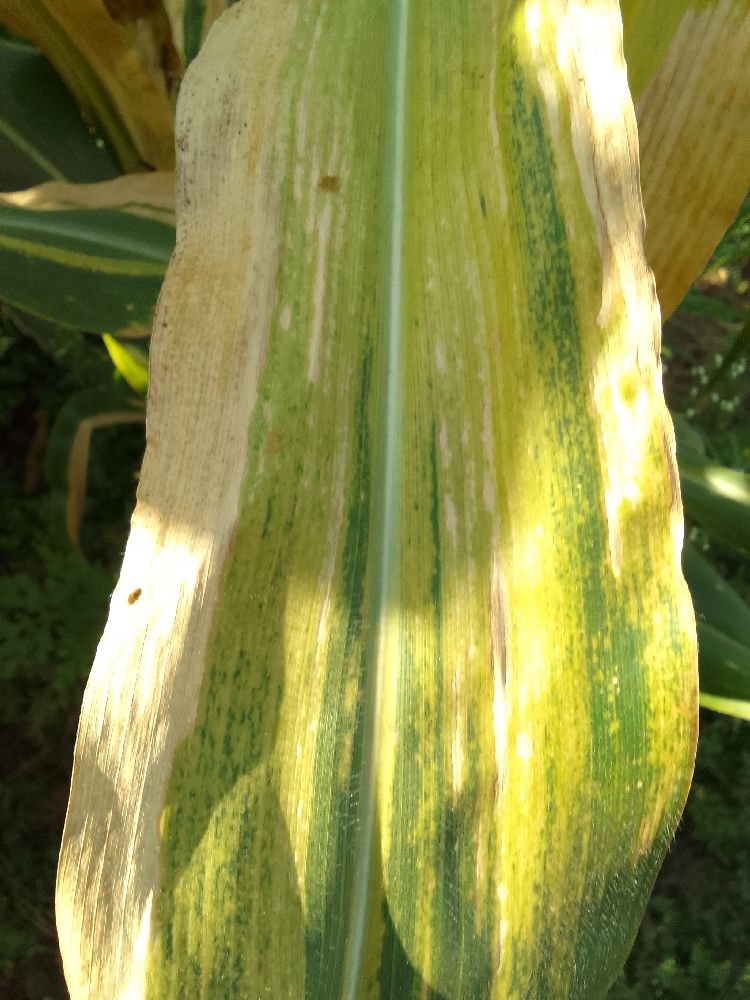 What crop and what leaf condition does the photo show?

maize, maize lethal necrosis
